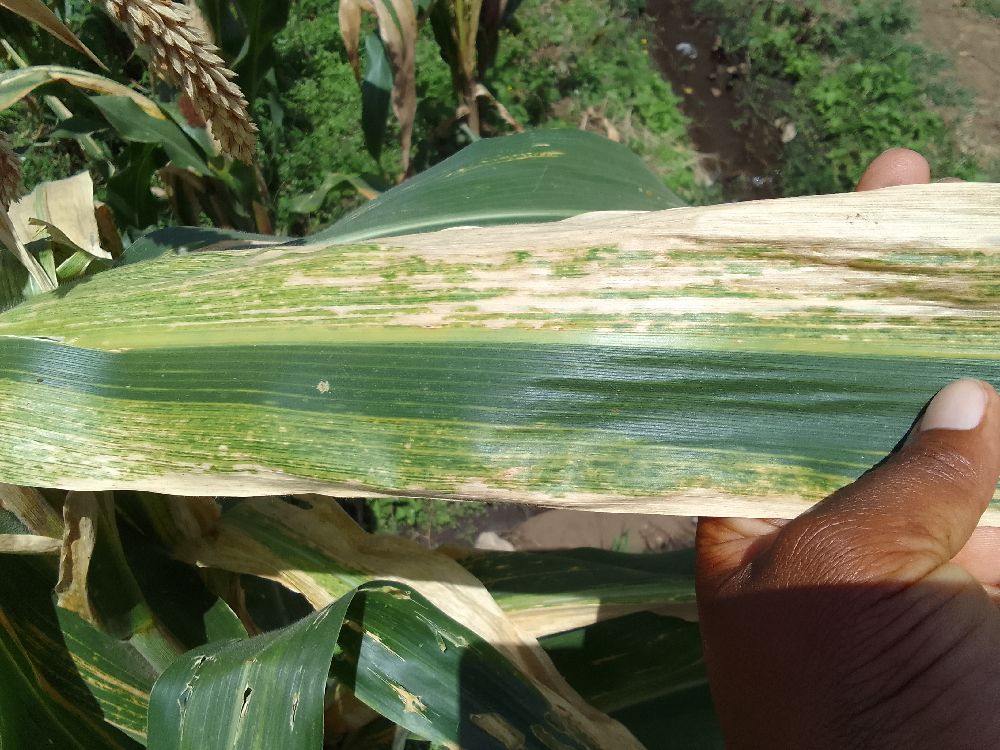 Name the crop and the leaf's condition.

maize, maize lethal necrosis
